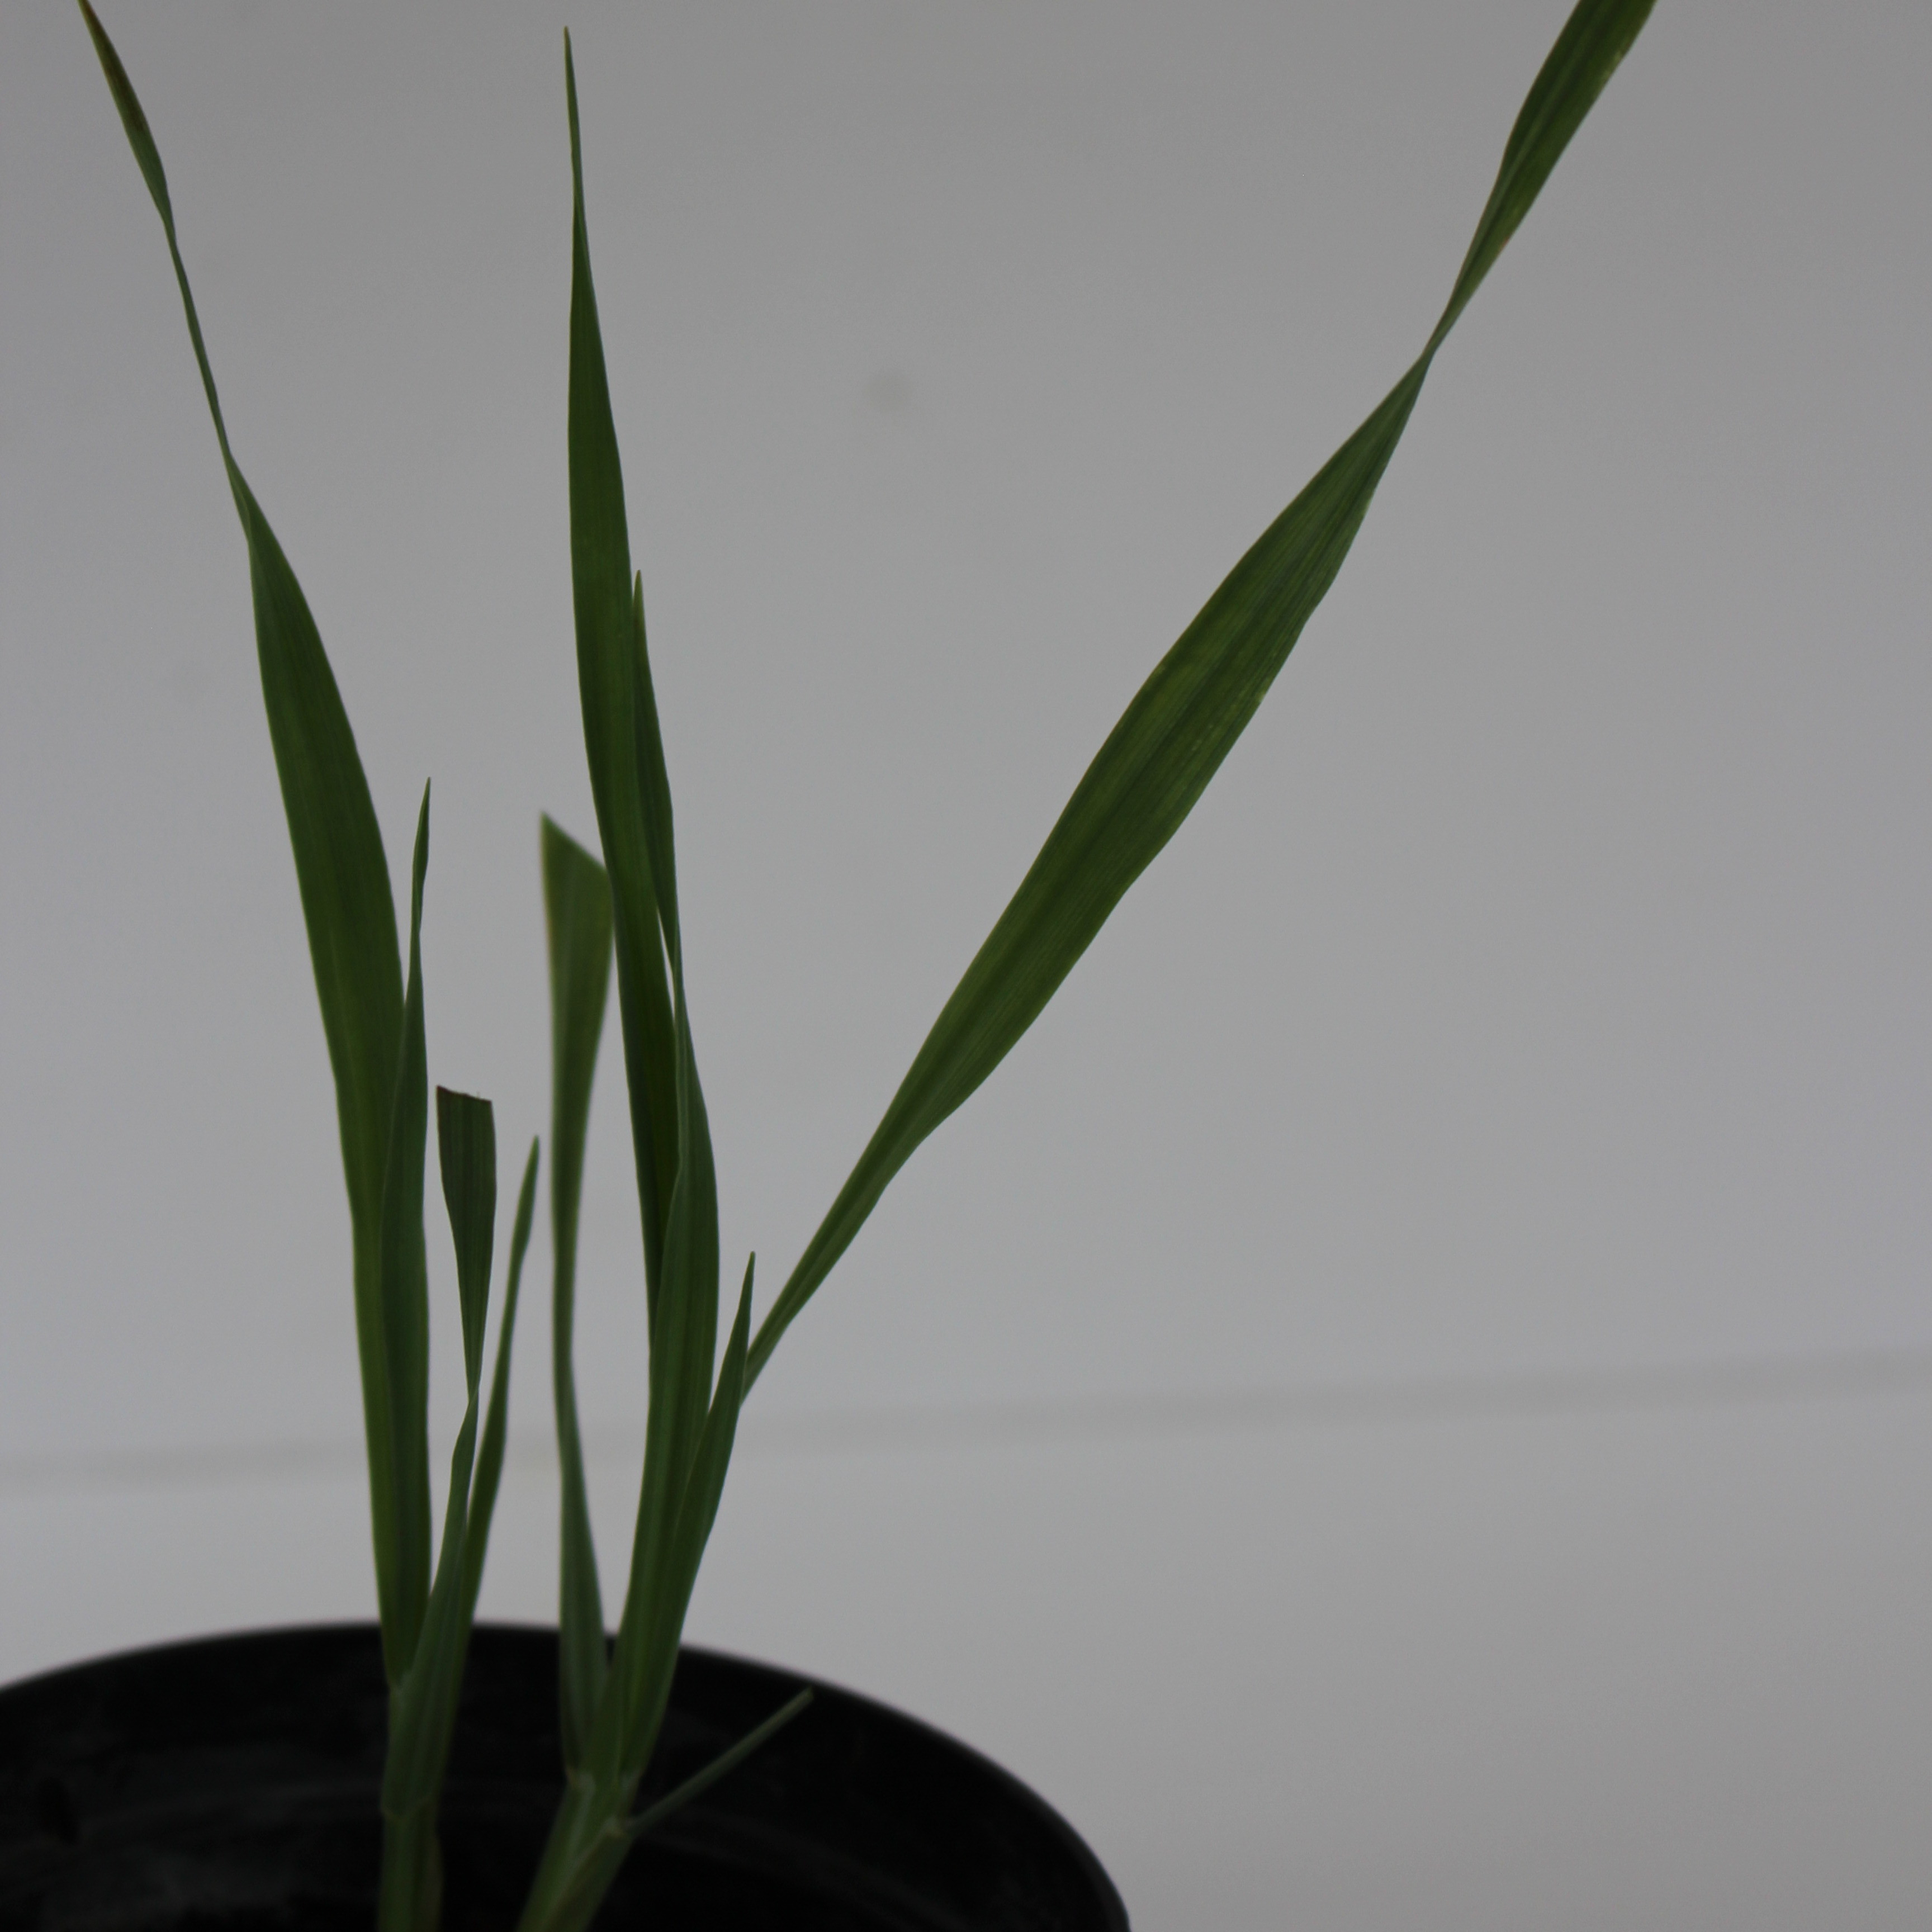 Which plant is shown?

Avena sterilis
